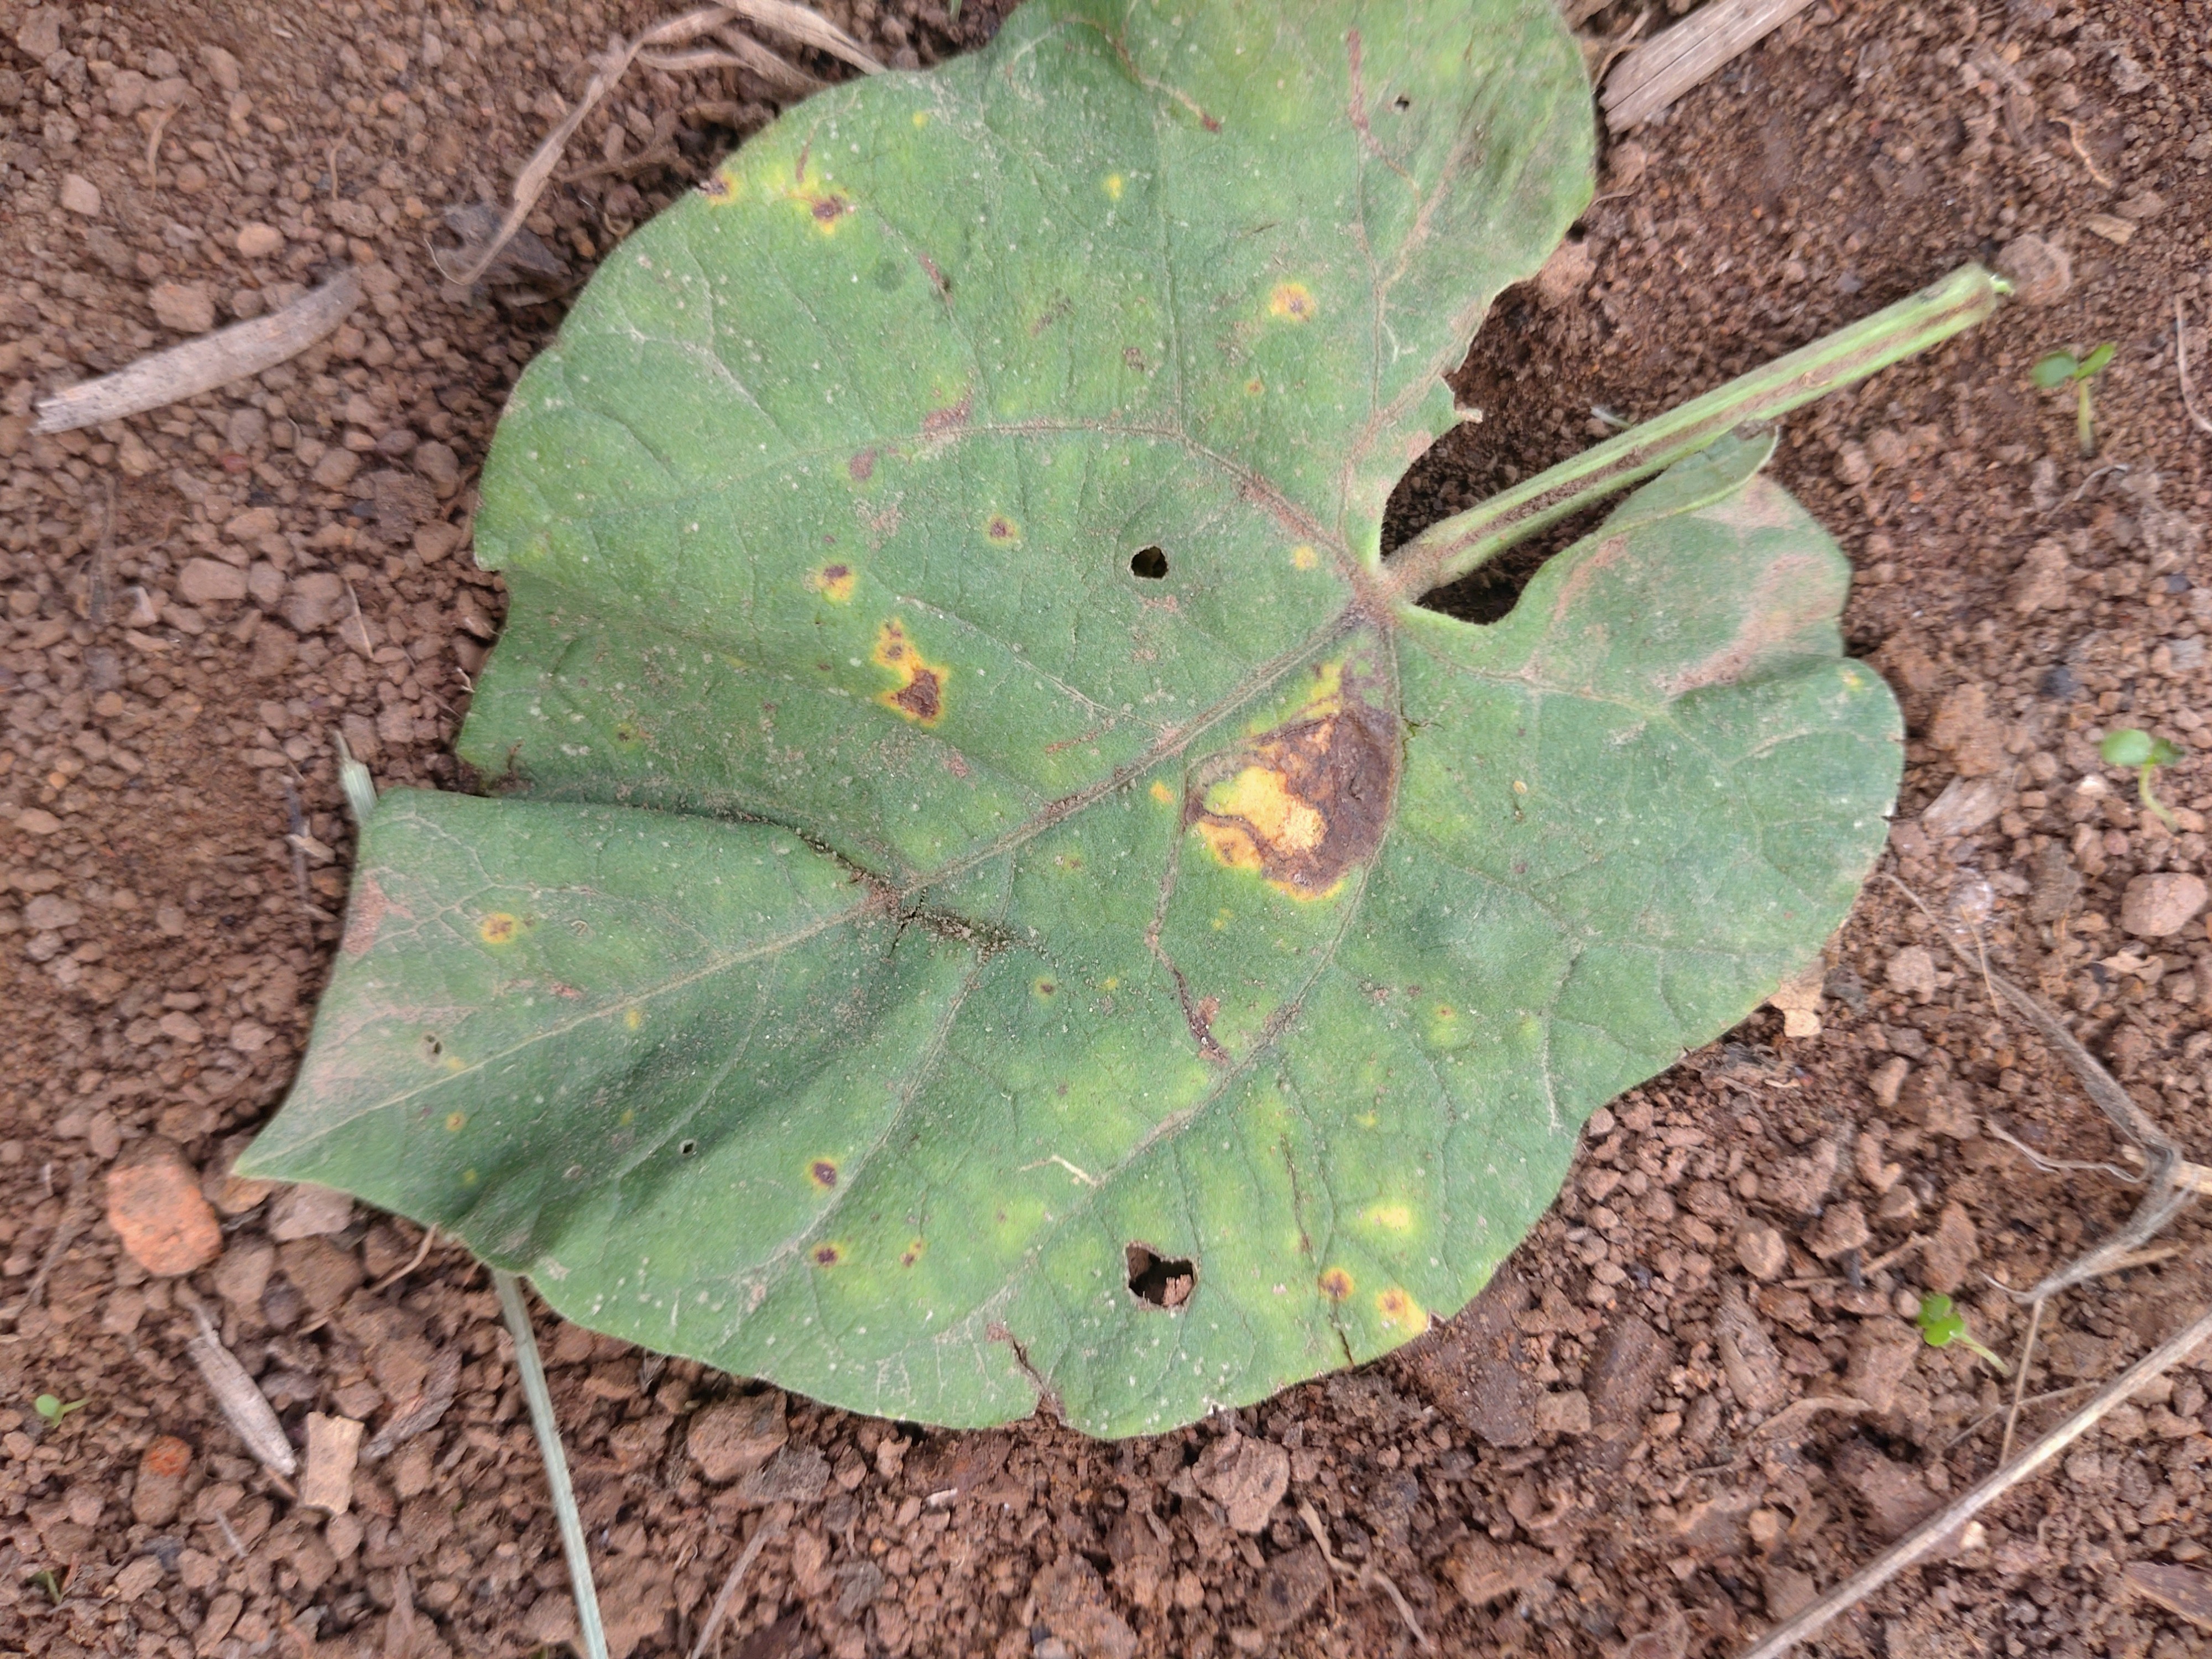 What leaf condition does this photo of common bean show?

rust
